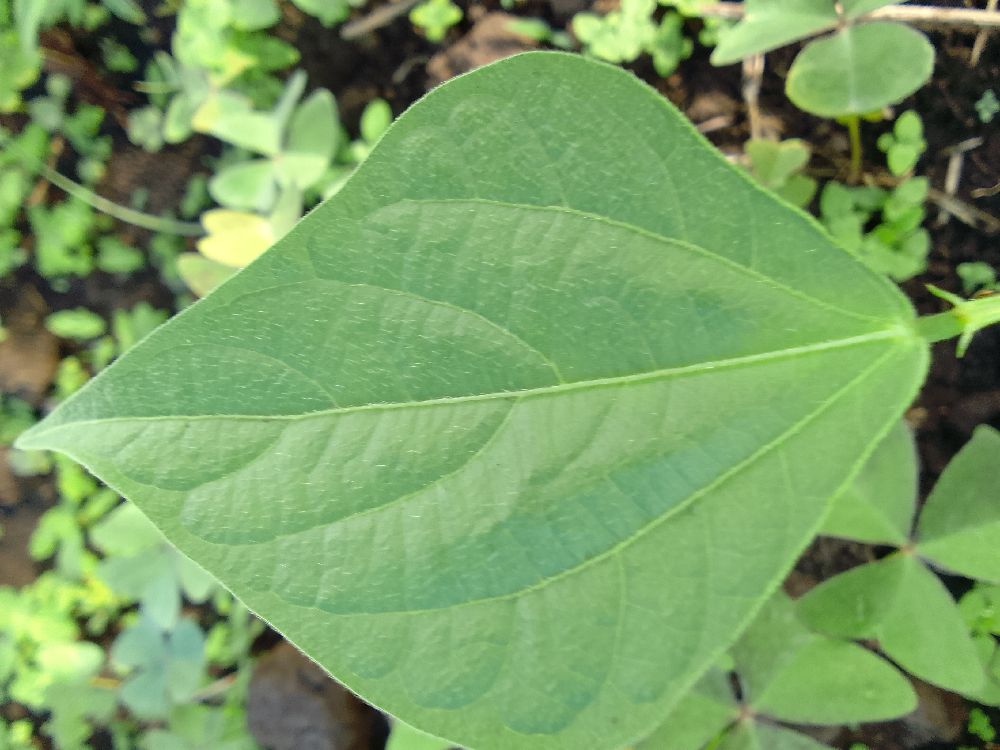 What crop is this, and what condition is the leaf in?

common bean, healthy
